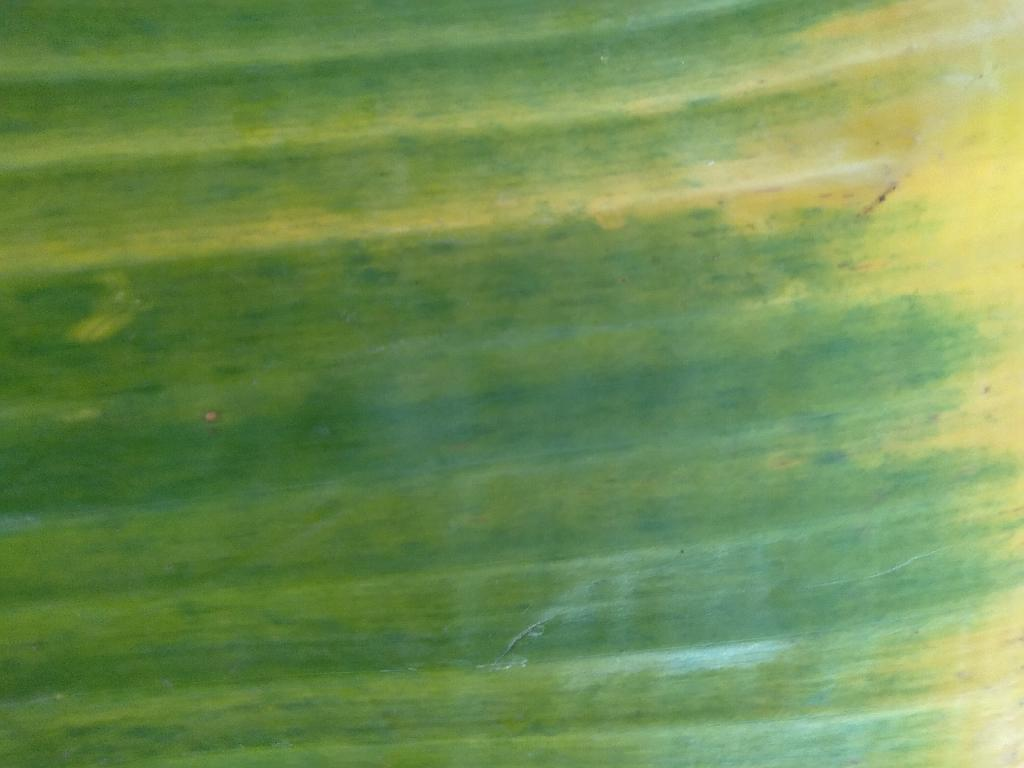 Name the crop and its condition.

banana, fusarium wilt race 1
